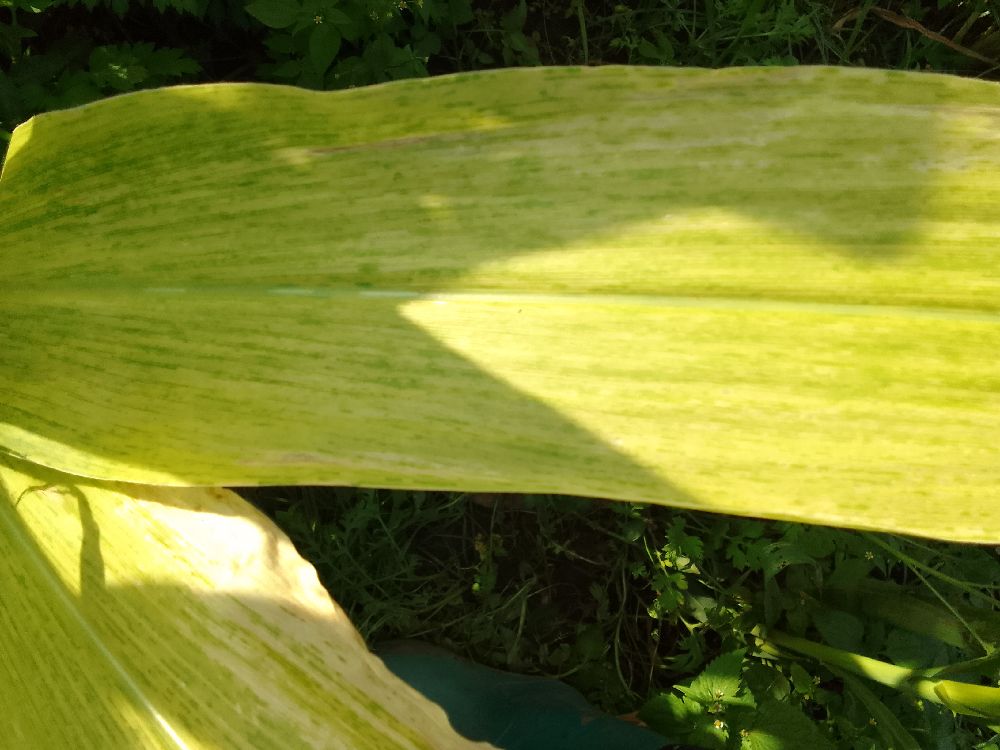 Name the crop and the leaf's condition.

maize, maize lethal necrosis
